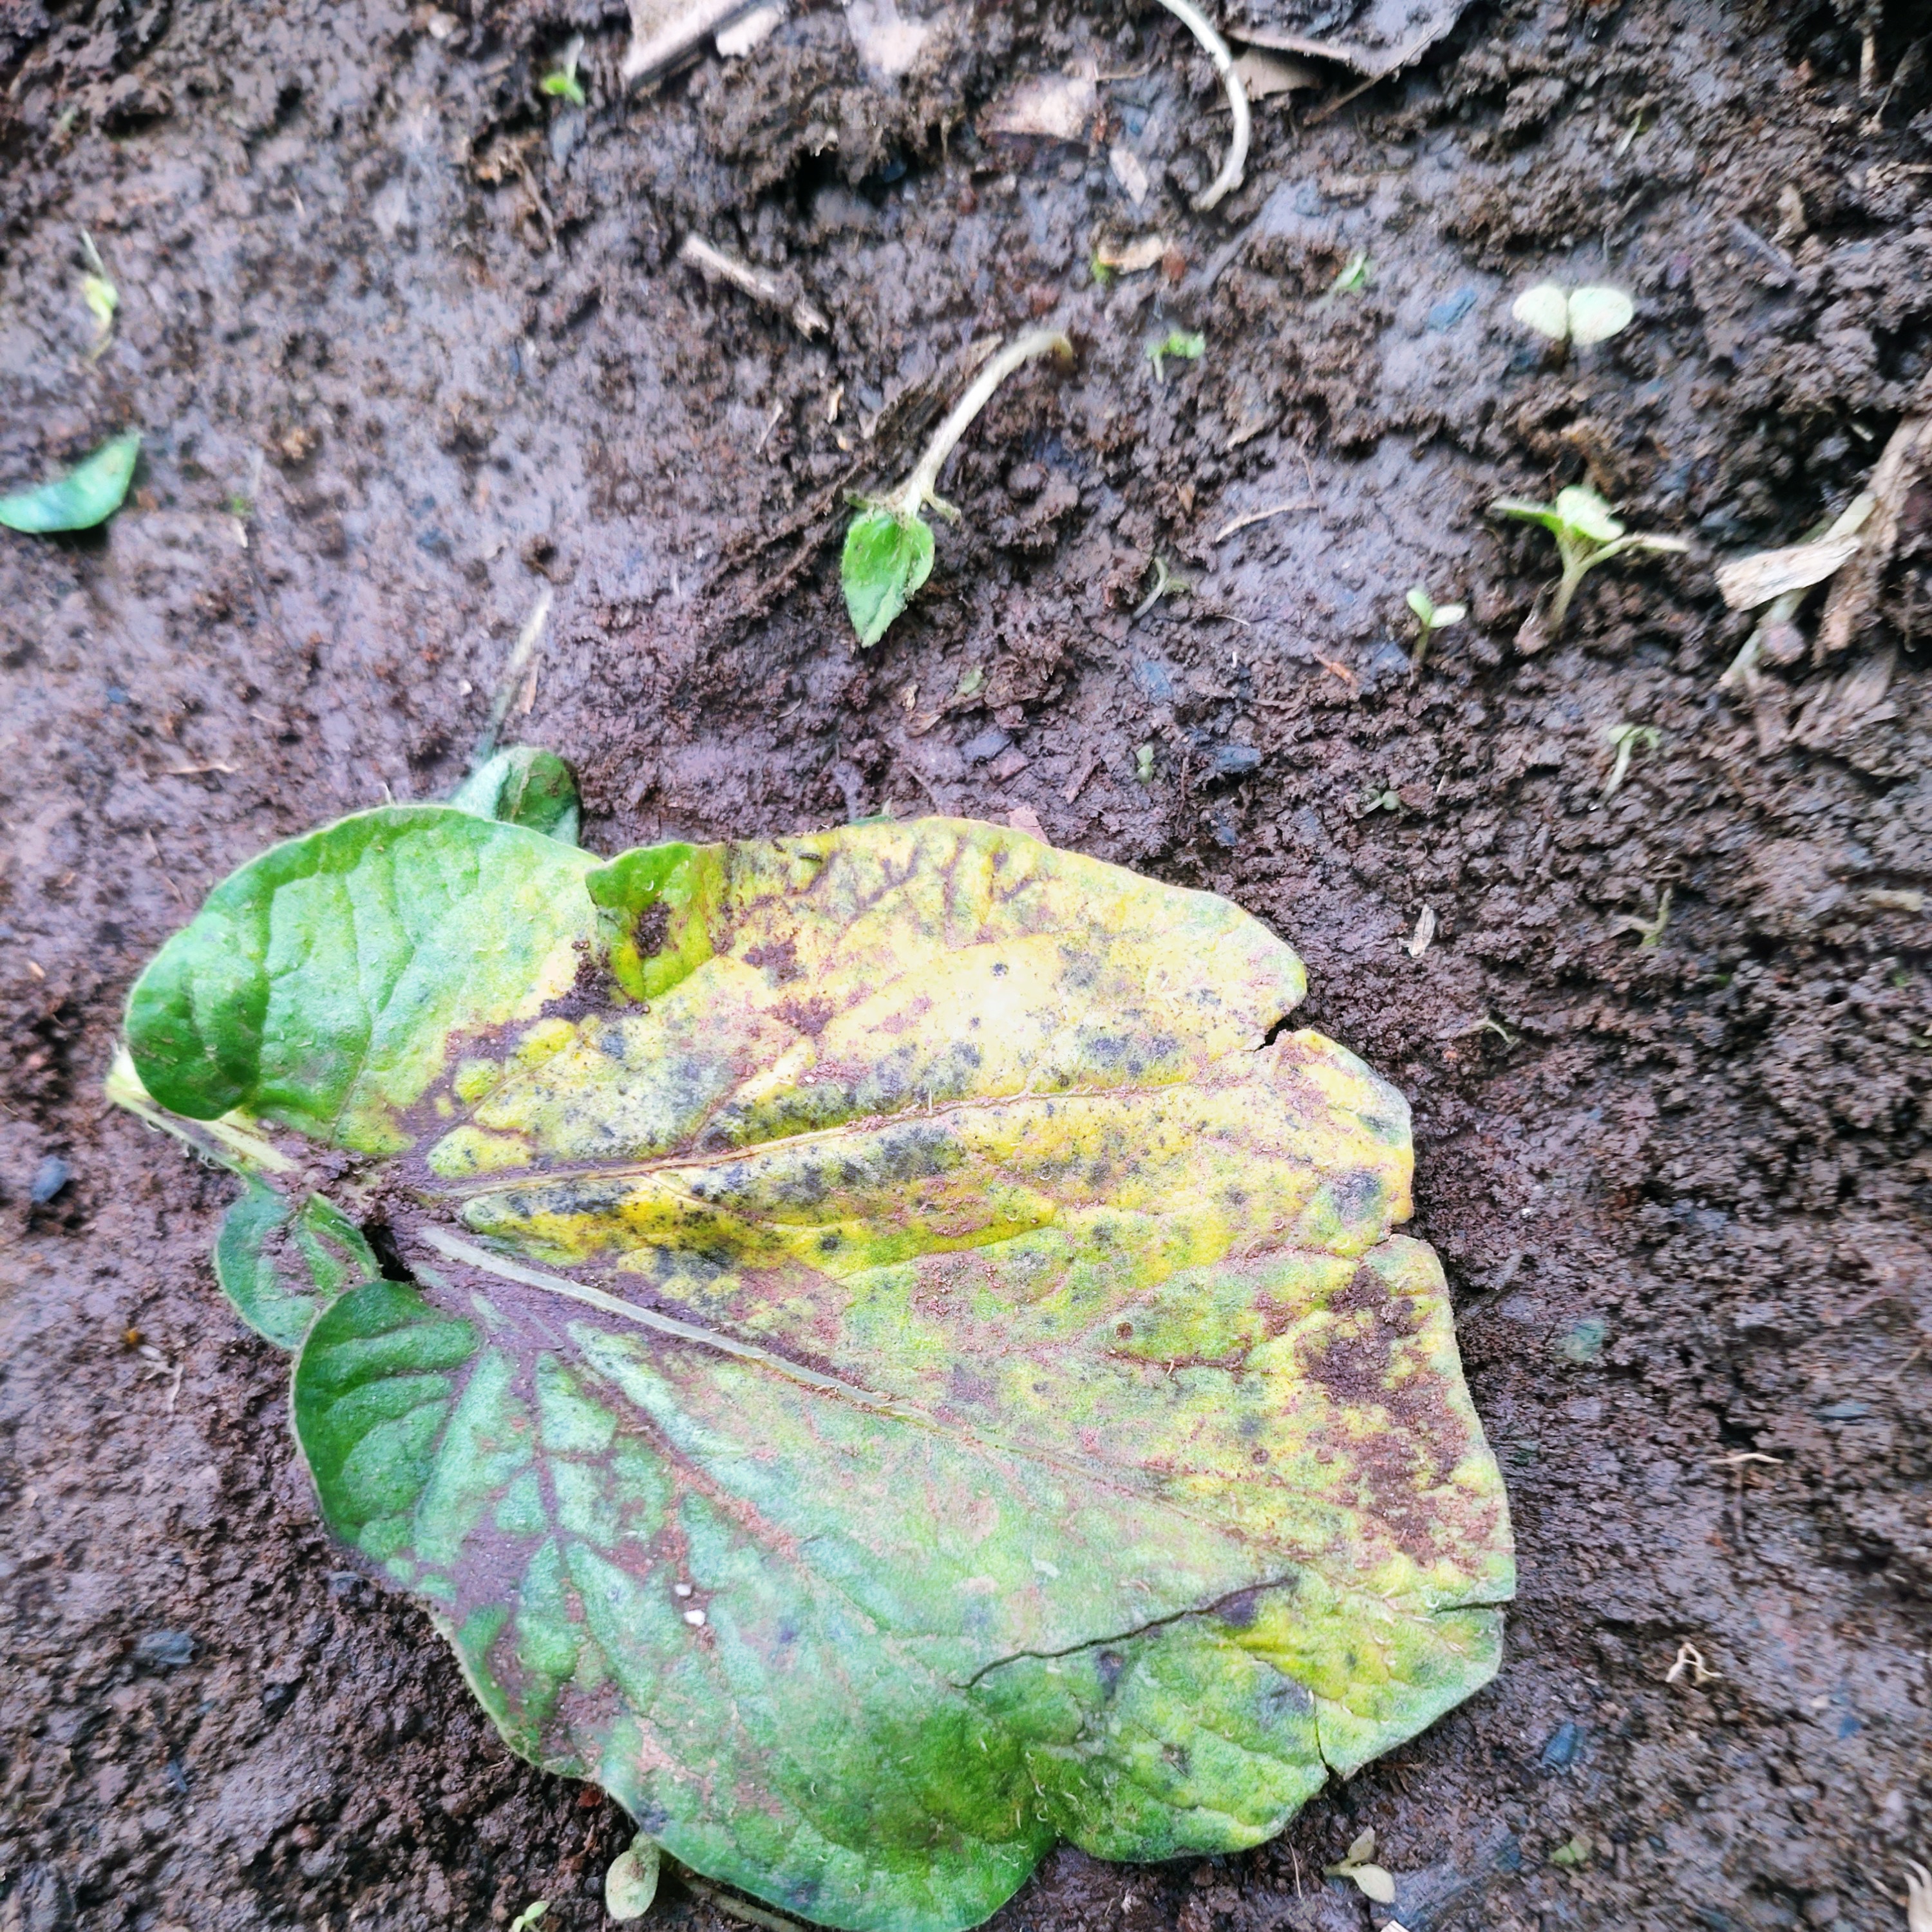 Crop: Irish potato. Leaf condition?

late blight
